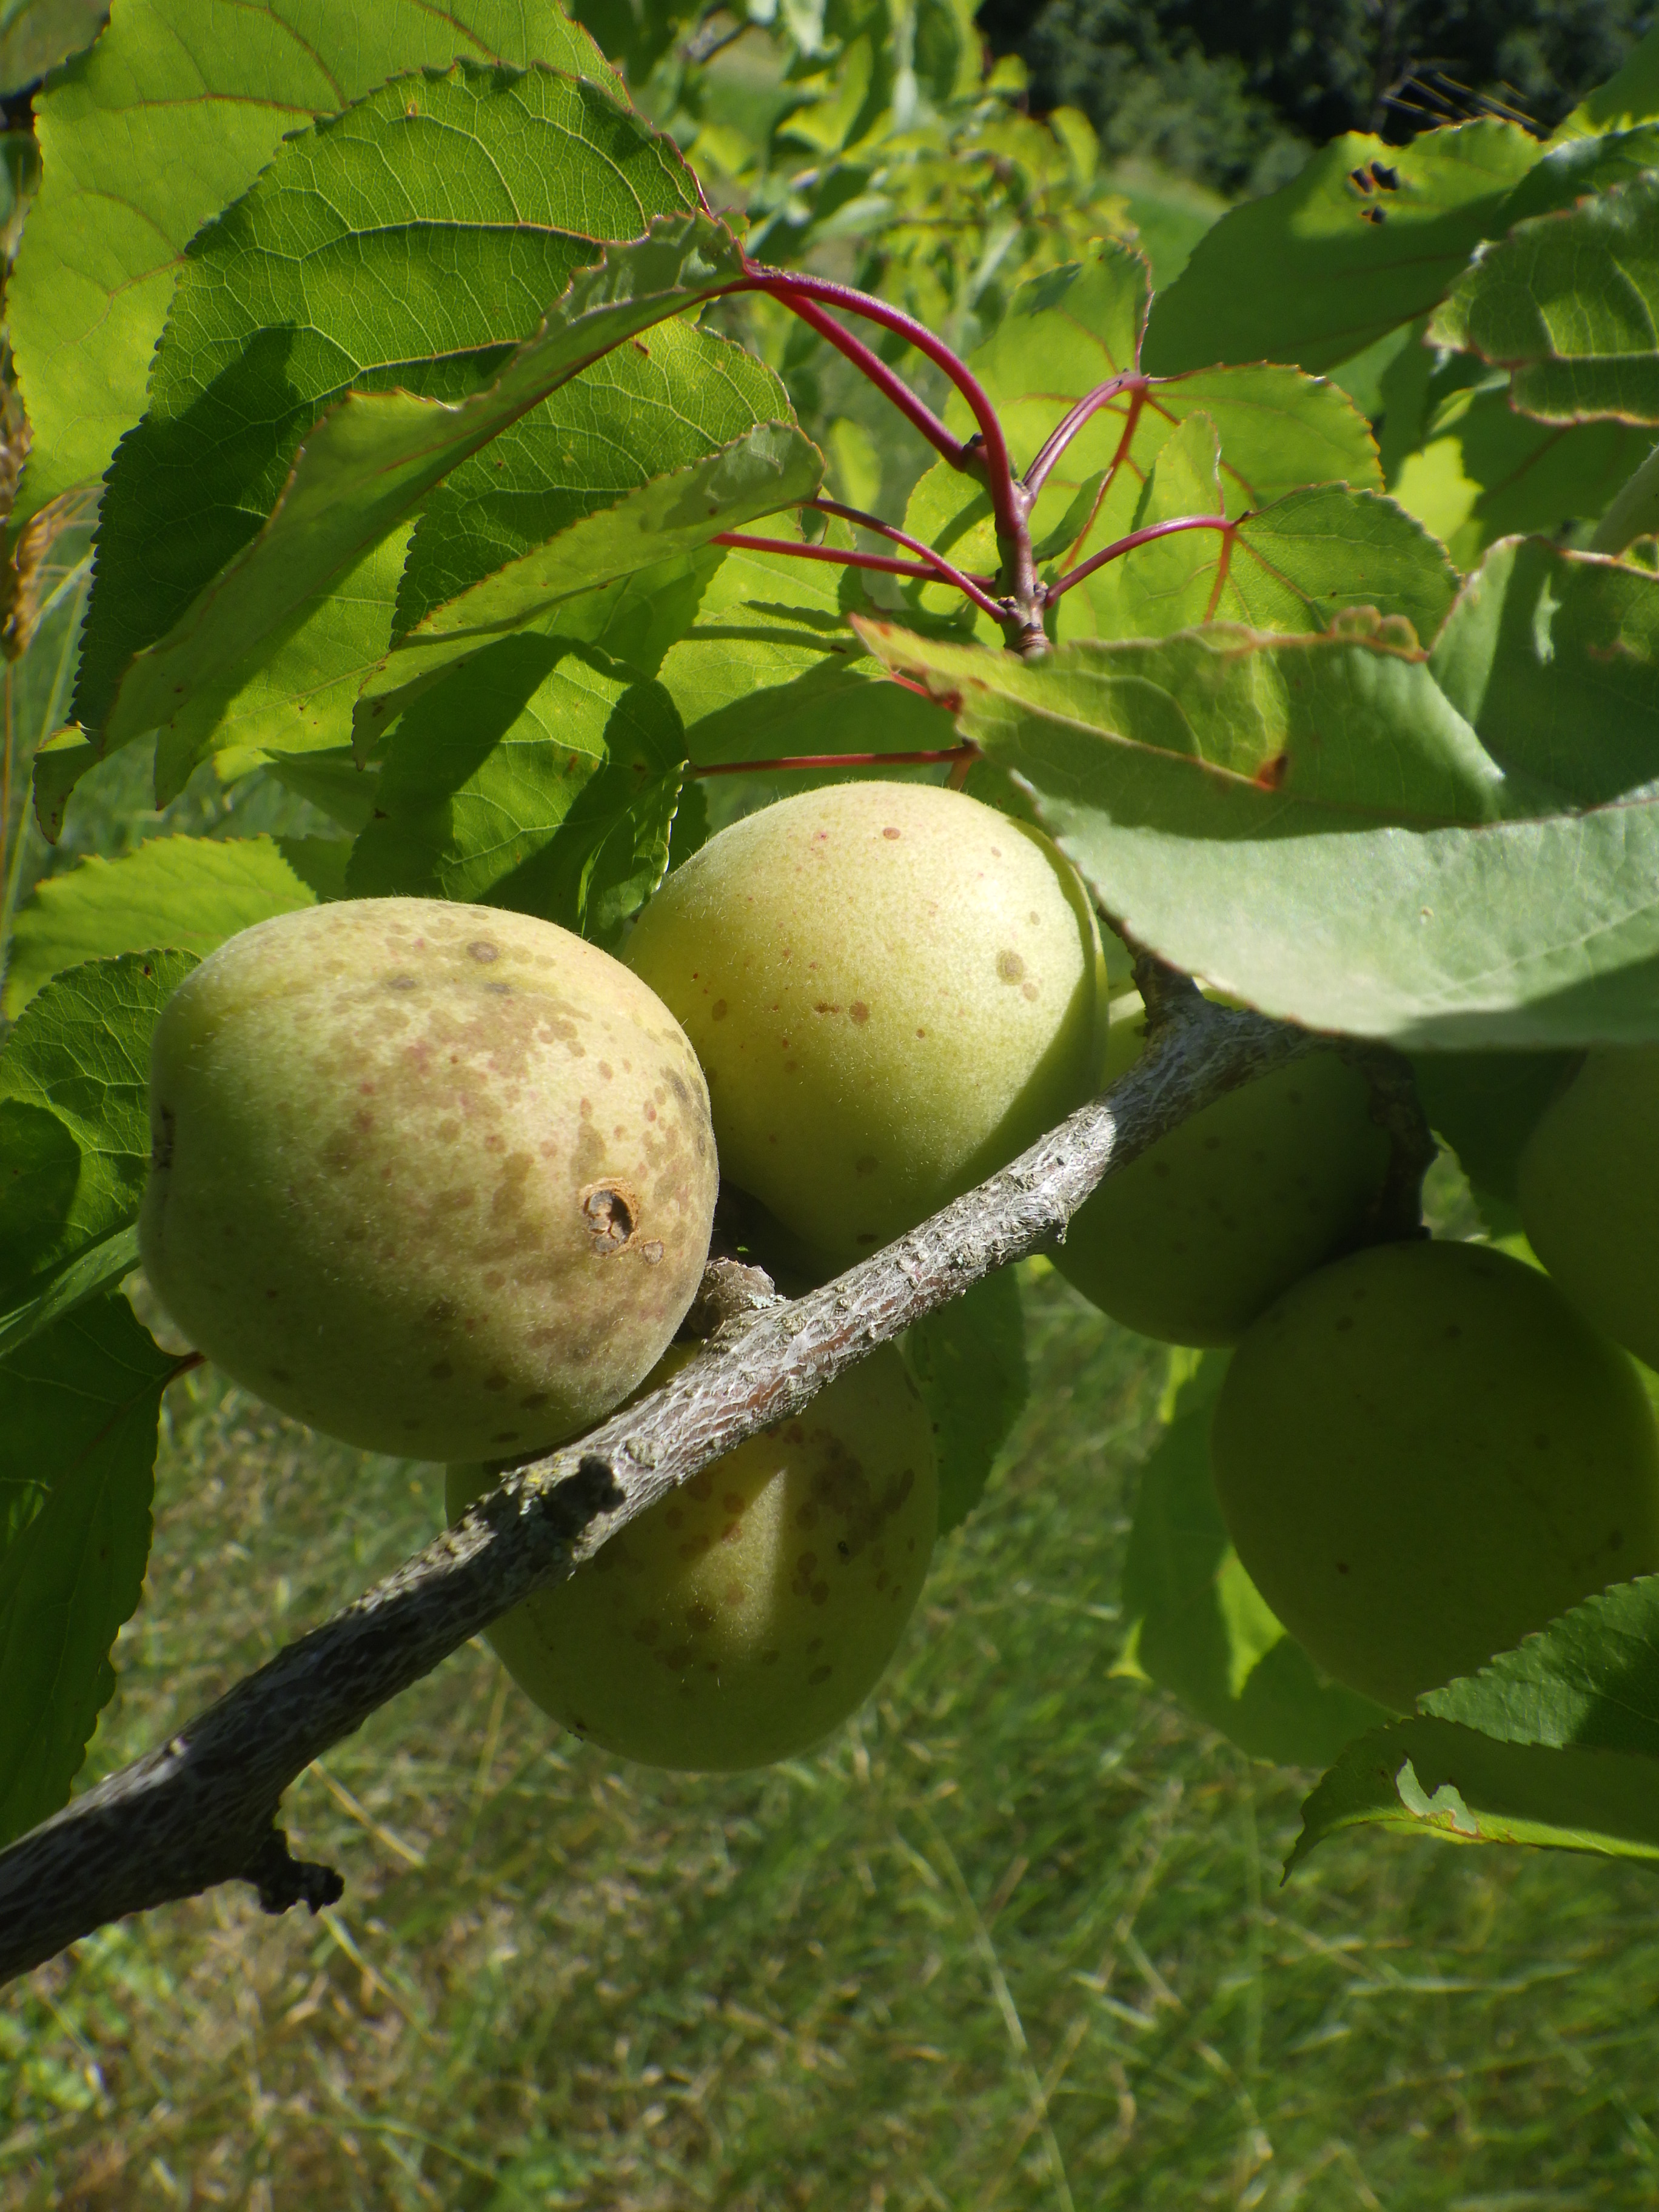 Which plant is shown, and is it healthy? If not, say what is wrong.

apricot, shot hole disease
